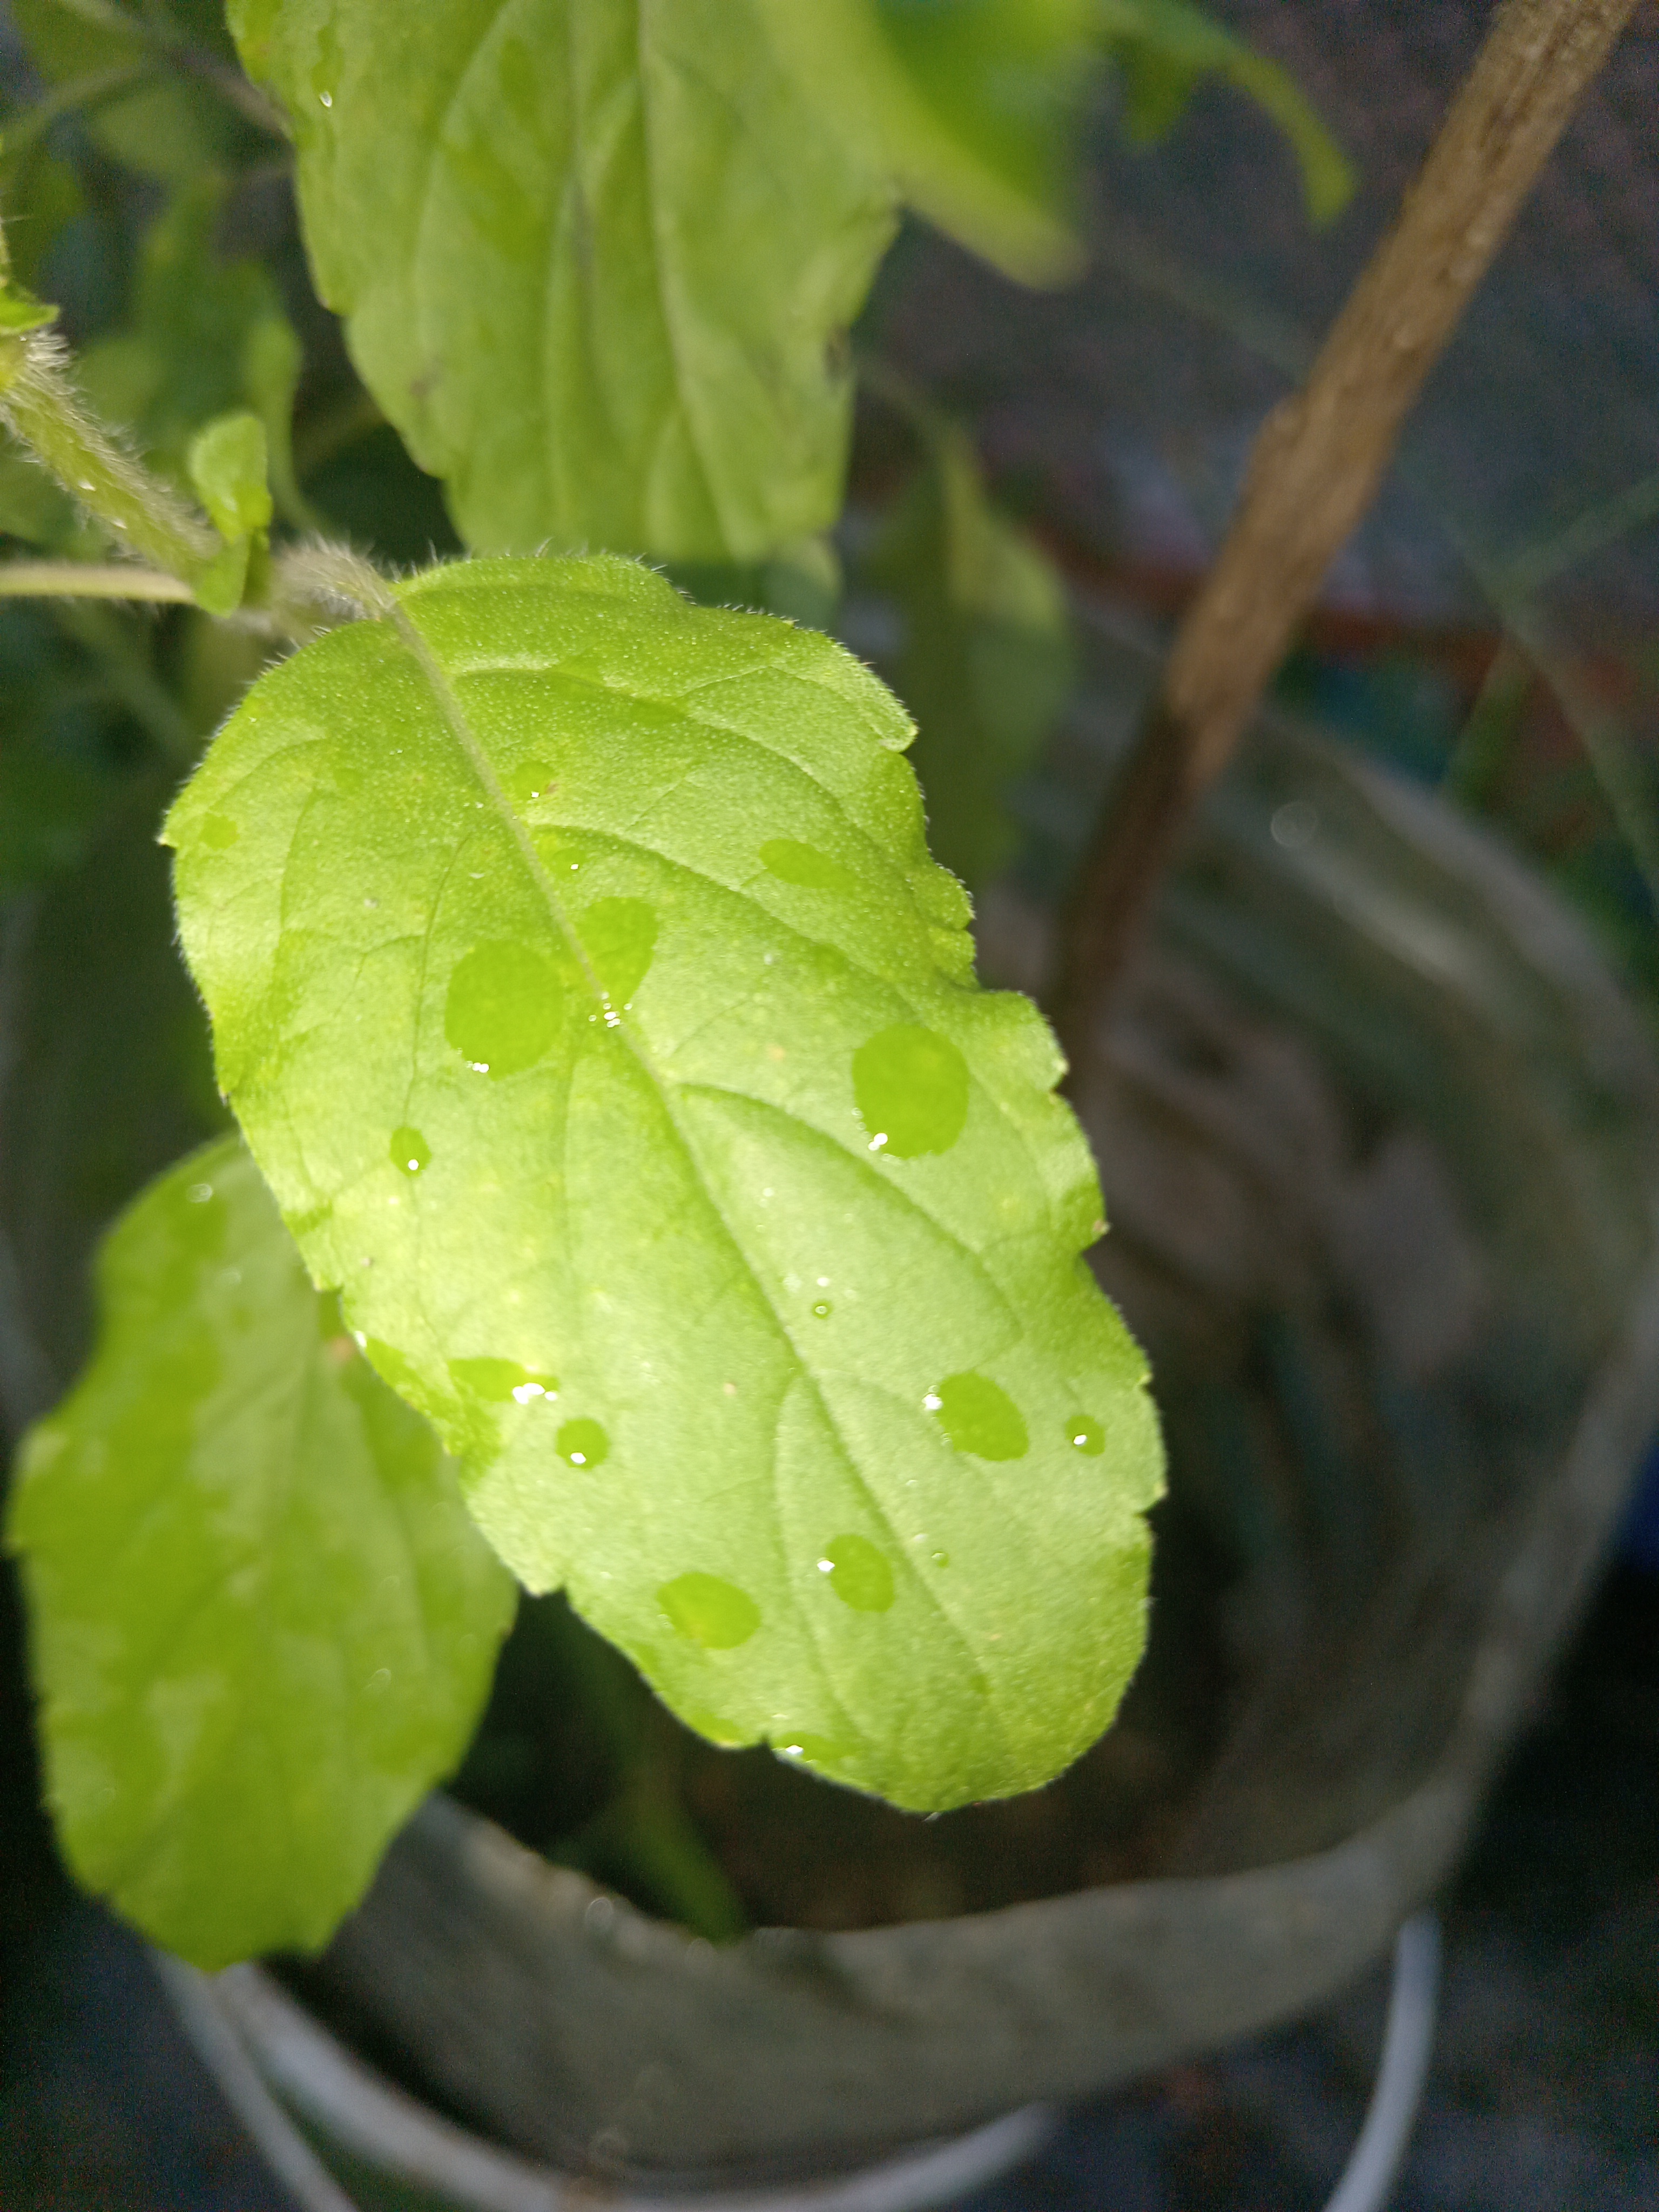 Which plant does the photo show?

tulshi
